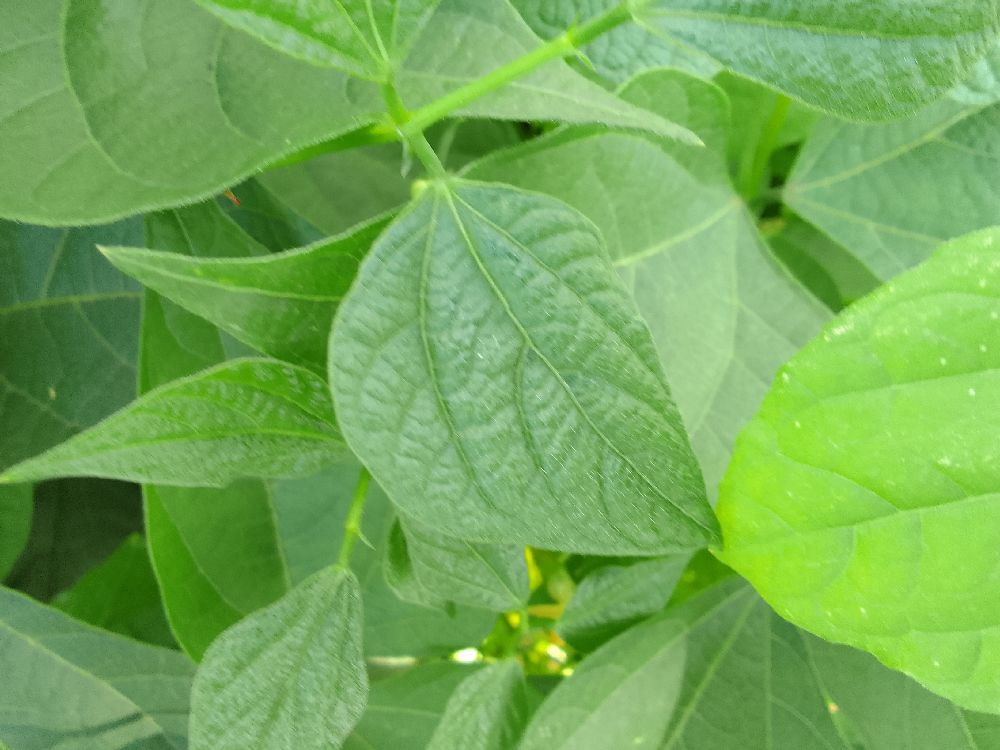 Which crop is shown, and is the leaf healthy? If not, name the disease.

common bean, healthy
